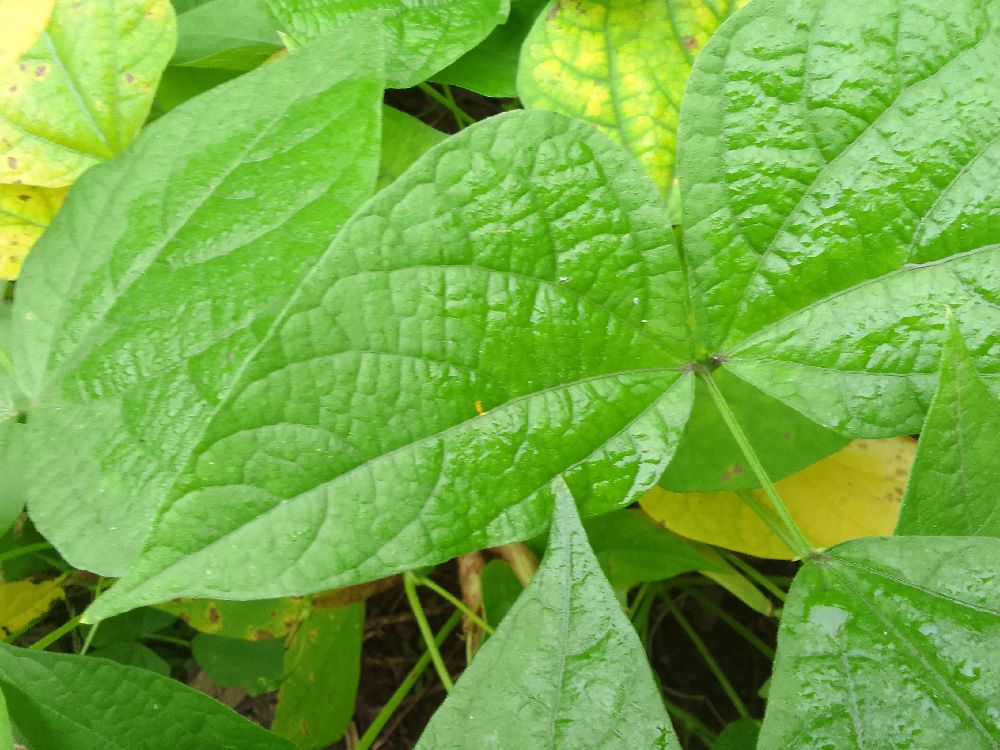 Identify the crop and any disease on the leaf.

common bean, healthy
